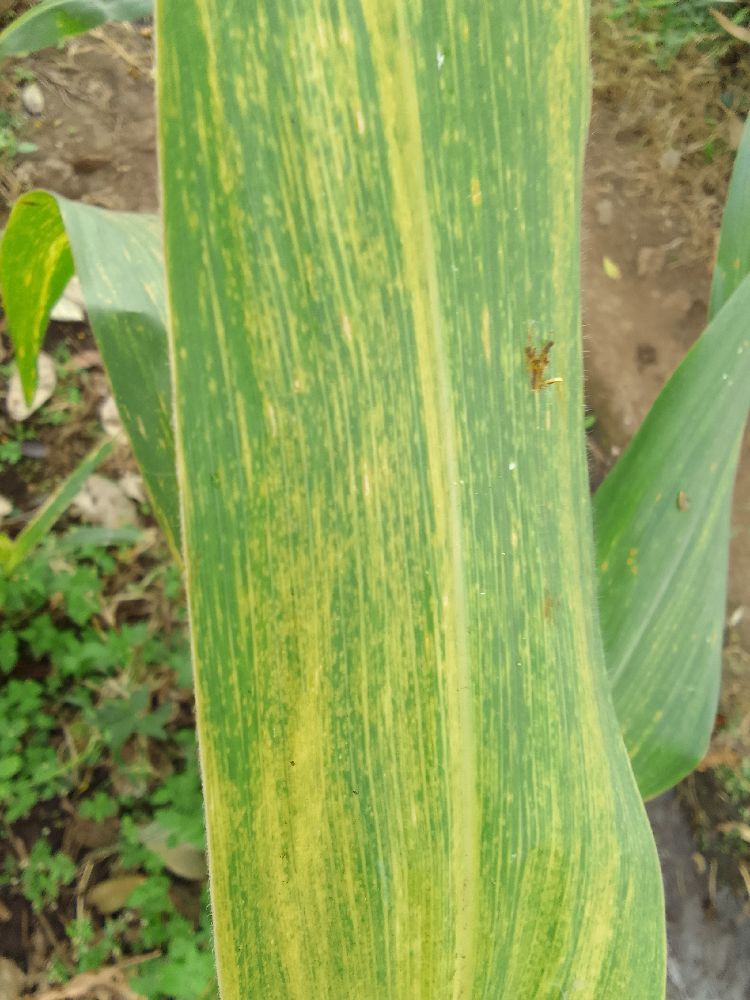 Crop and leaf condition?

maize, maize lethal necrosis
